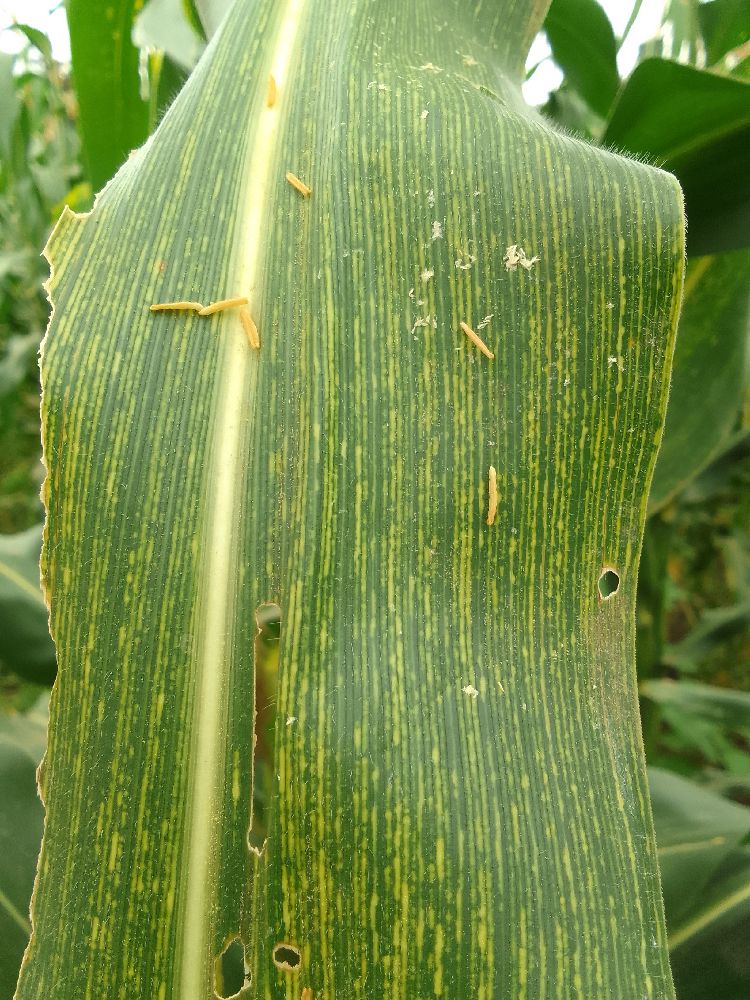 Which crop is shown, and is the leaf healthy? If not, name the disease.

maize, maize streak virus
